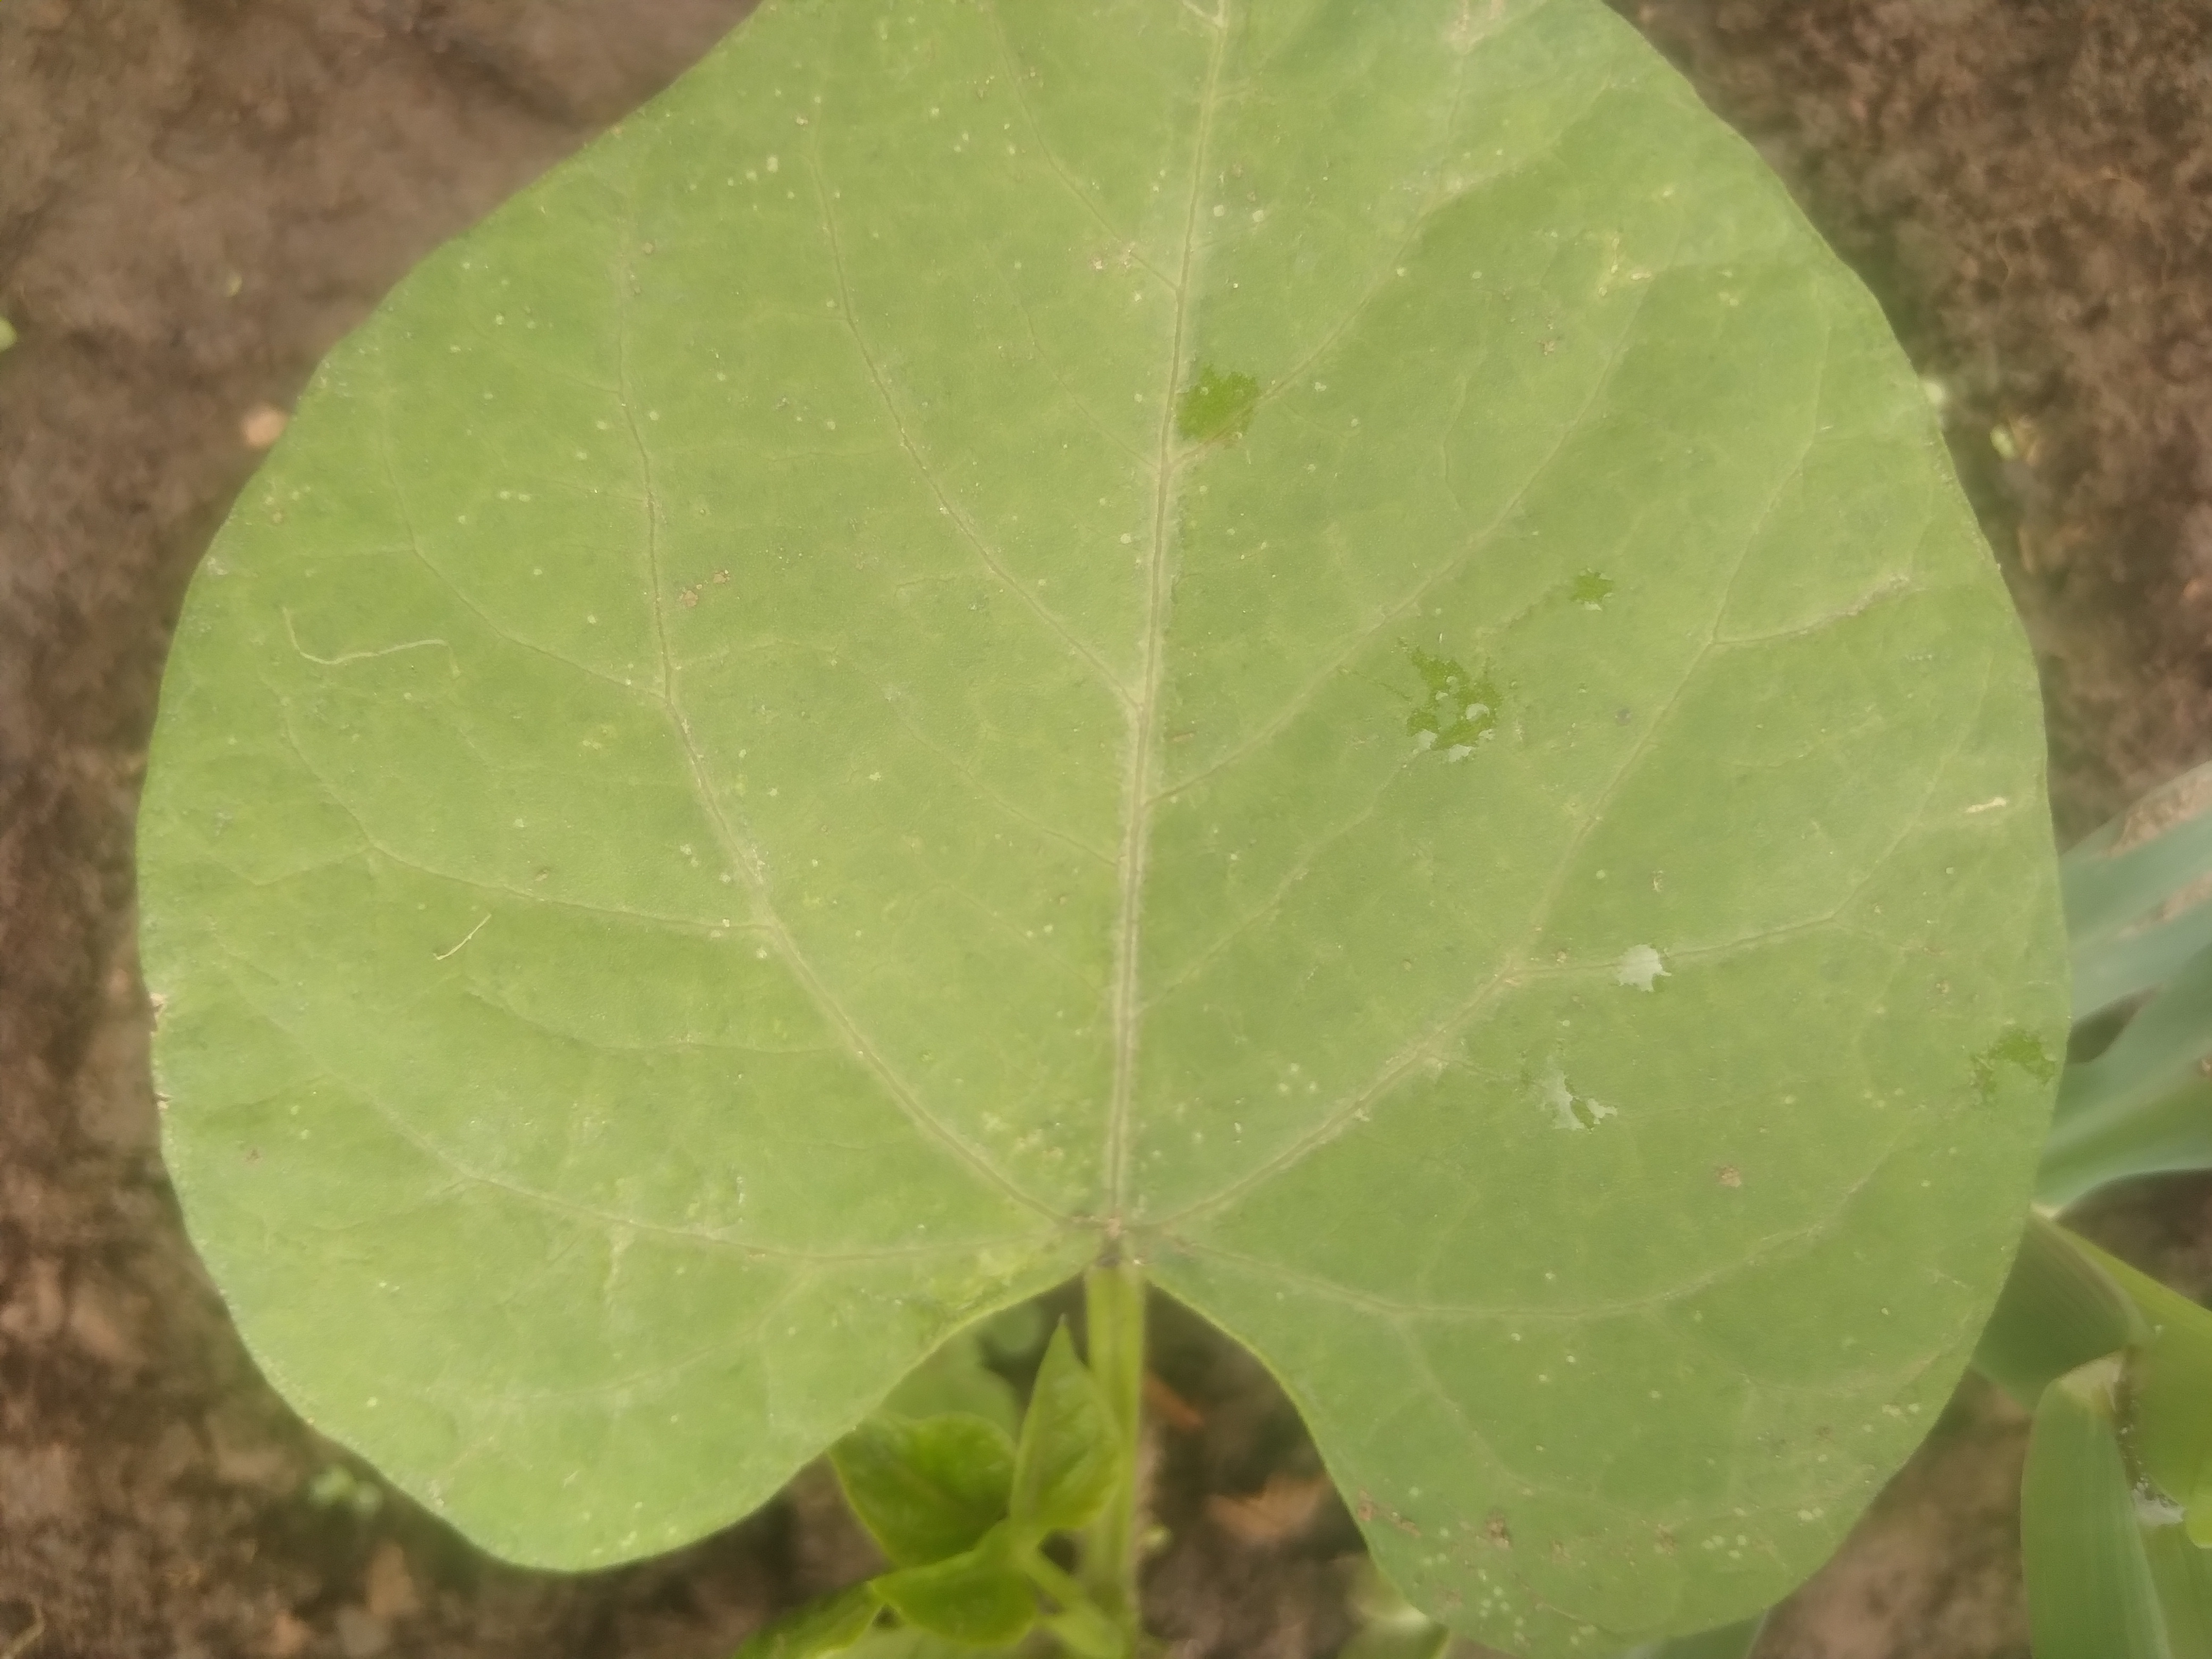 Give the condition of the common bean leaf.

healthy
